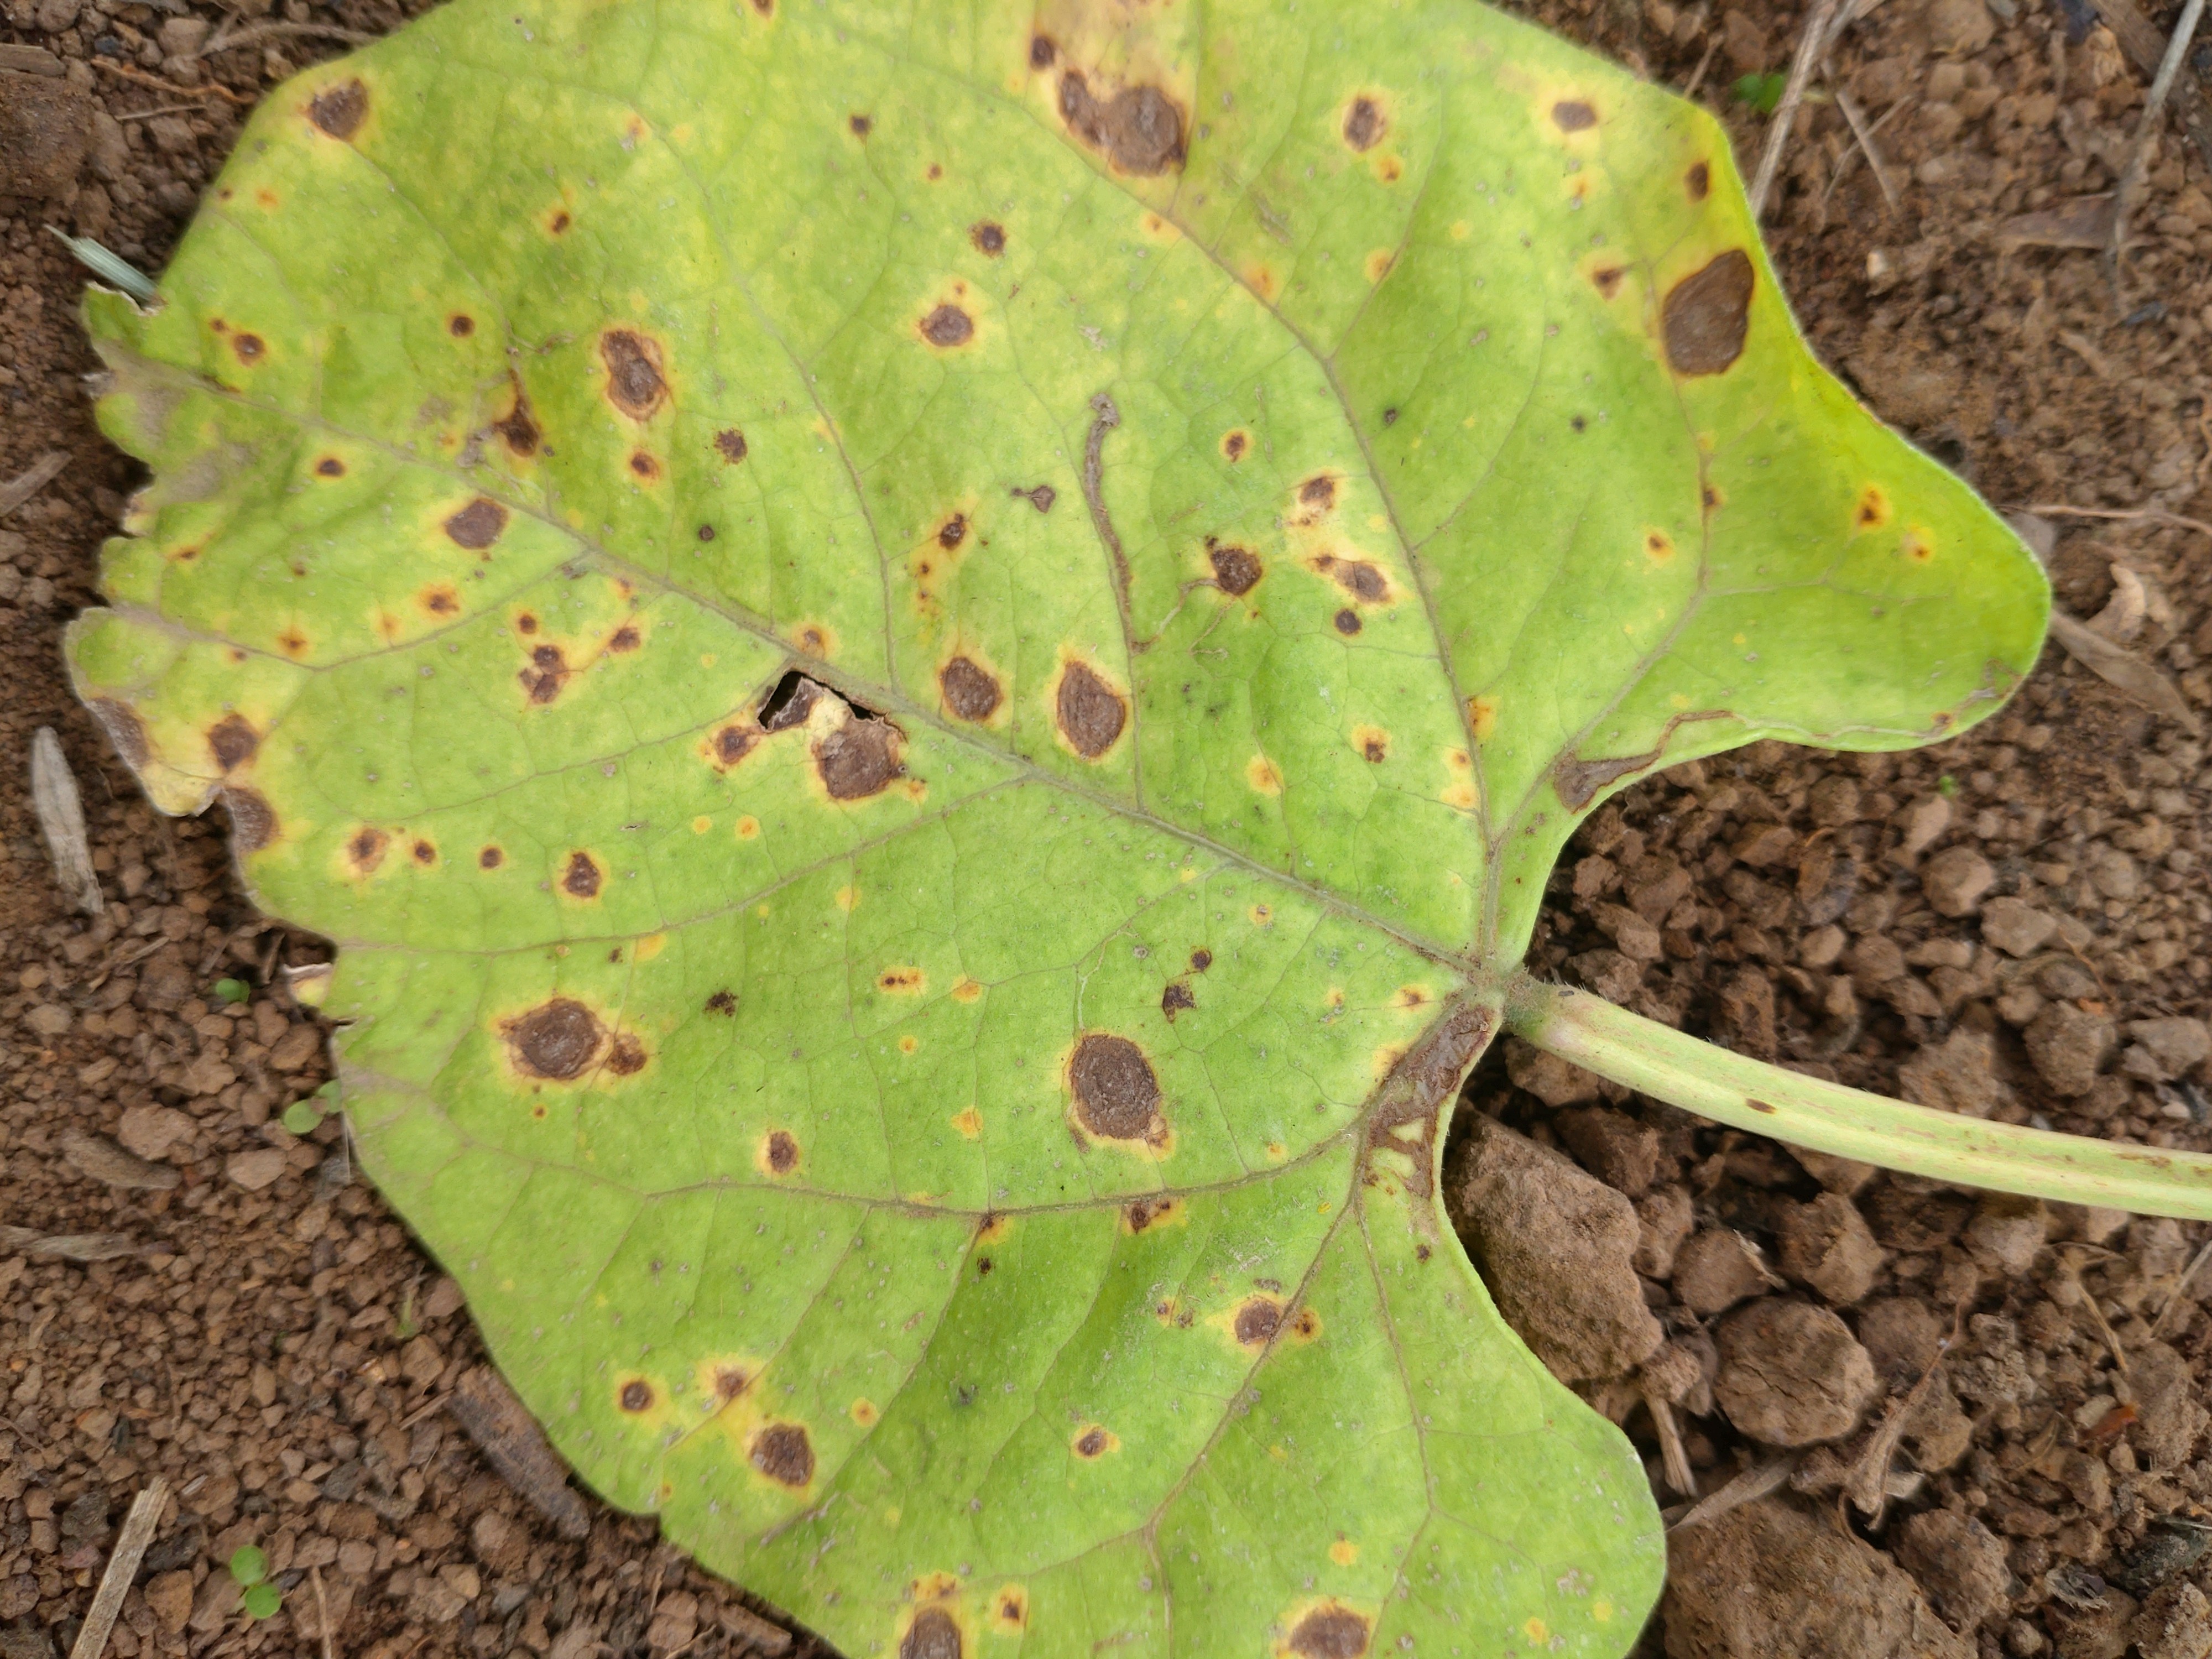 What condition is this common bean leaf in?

rust
